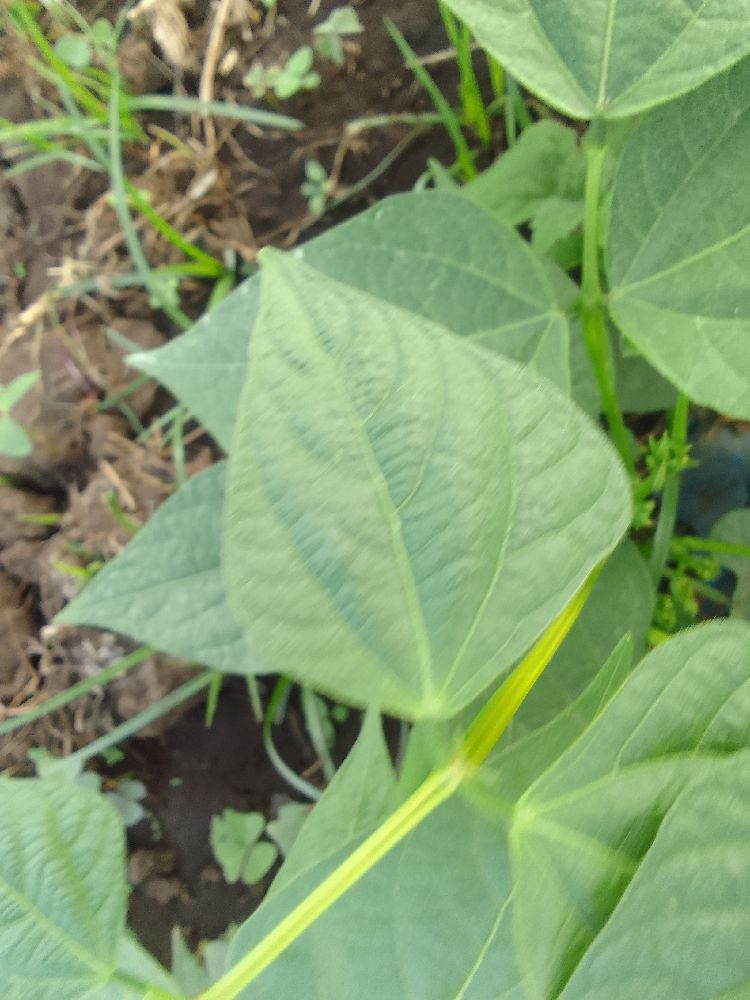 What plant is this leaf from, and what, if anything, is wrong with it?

common bean, healthy
